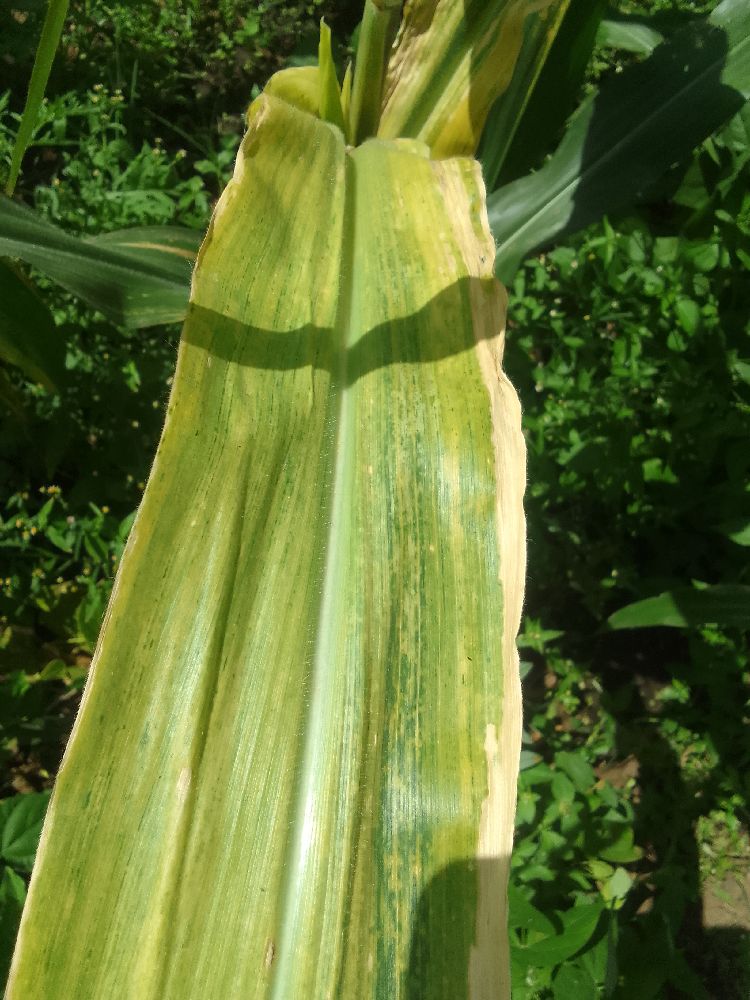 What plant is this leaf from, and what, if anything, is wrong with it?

maize, maize lethal necrosis
